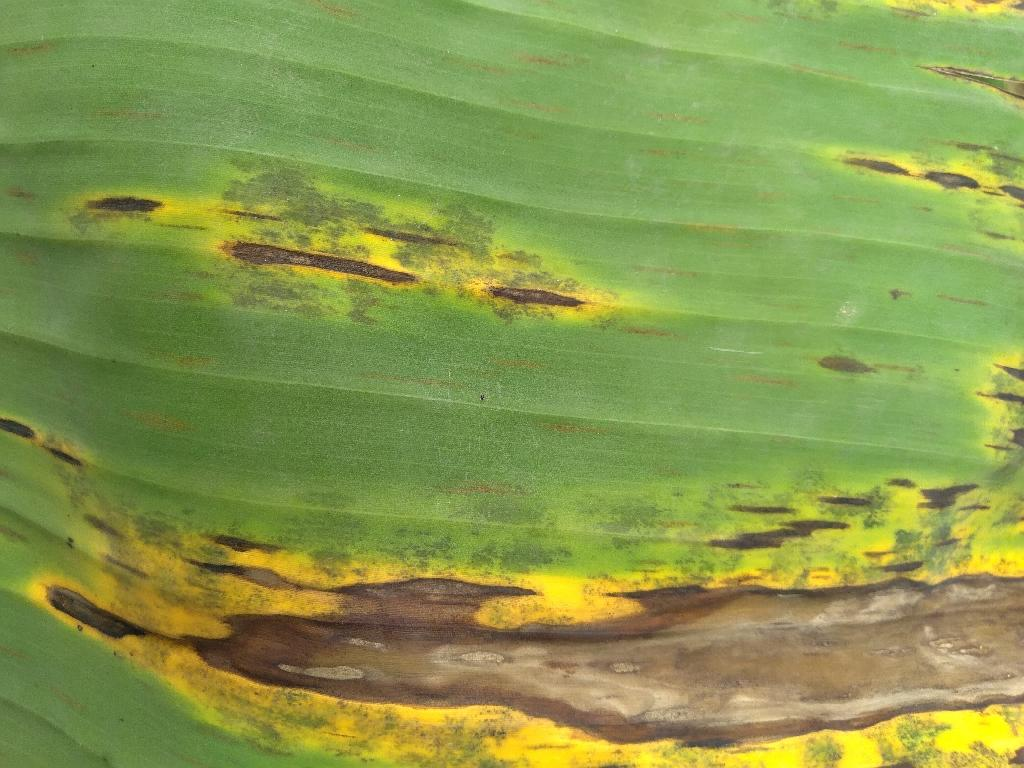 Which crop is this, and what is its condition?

banana, black sigatoka
